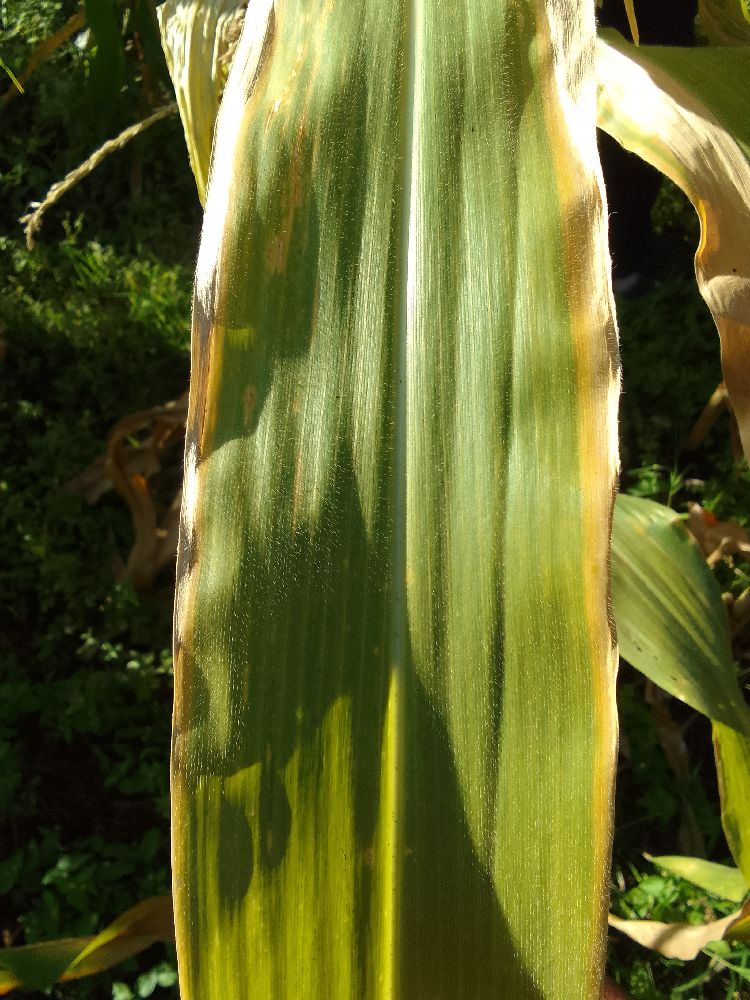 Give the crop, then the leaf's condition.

maize, maize lethal necrosis
